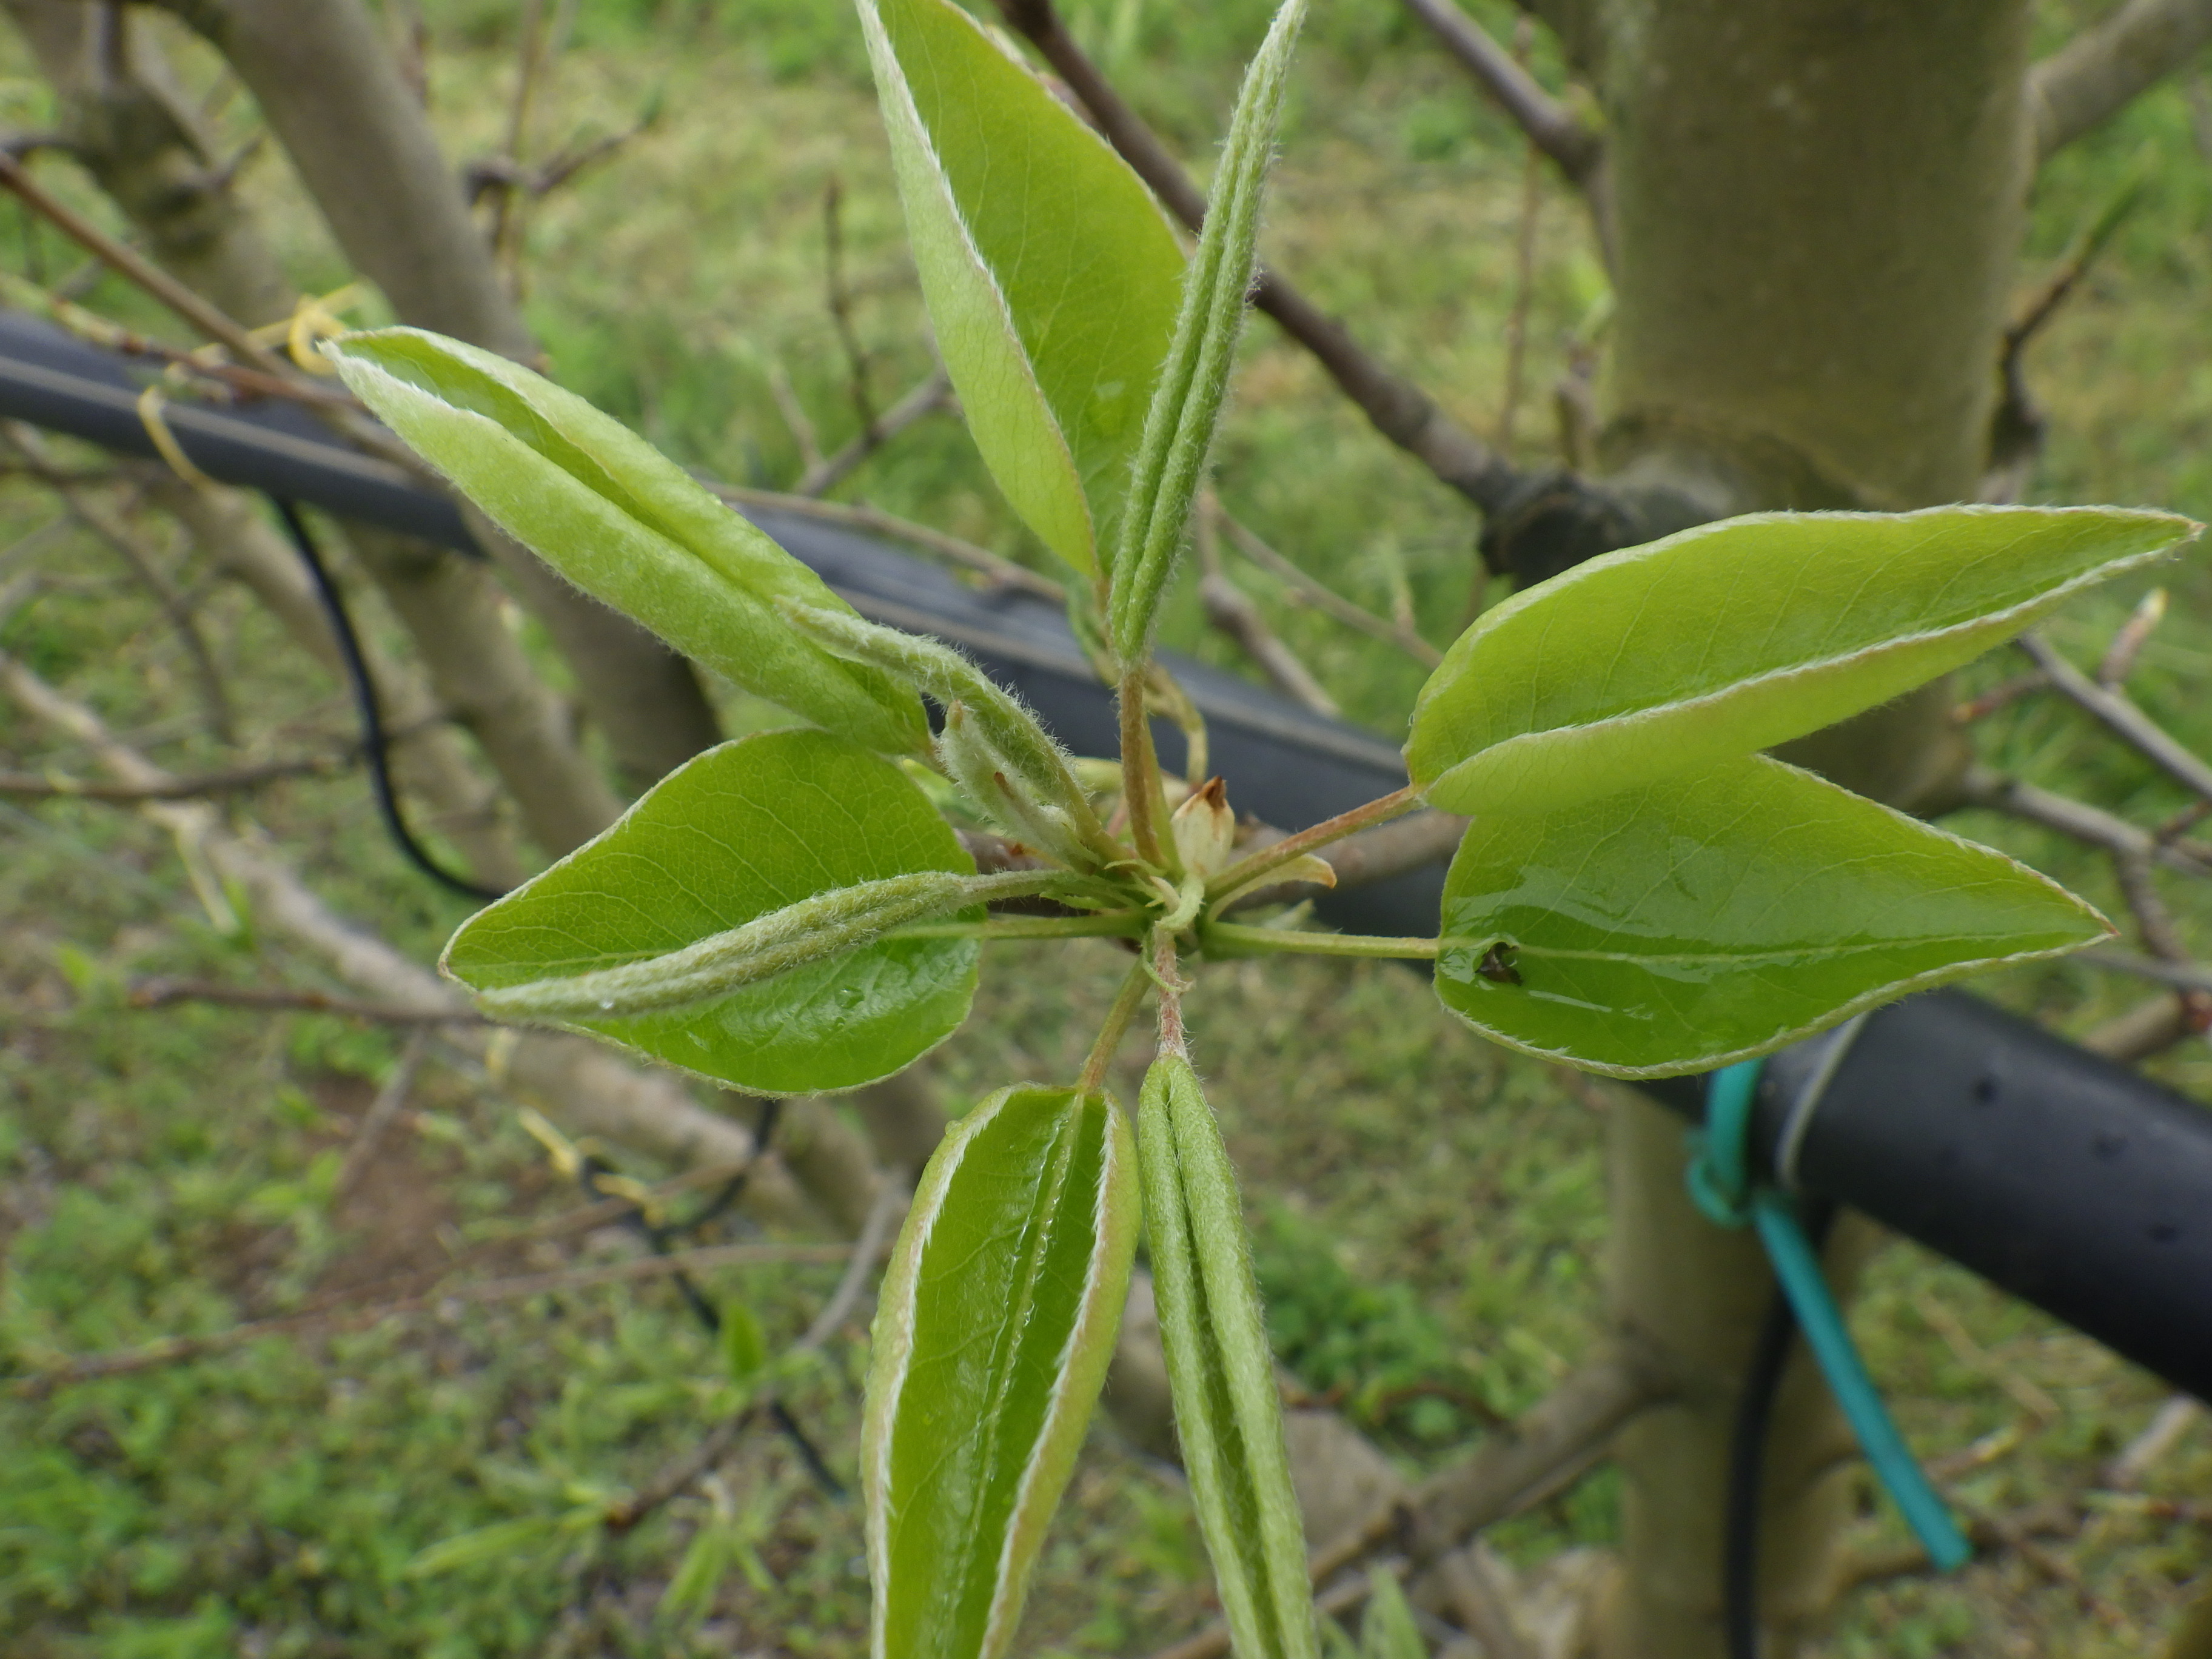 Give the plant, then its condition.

pear, healthy
